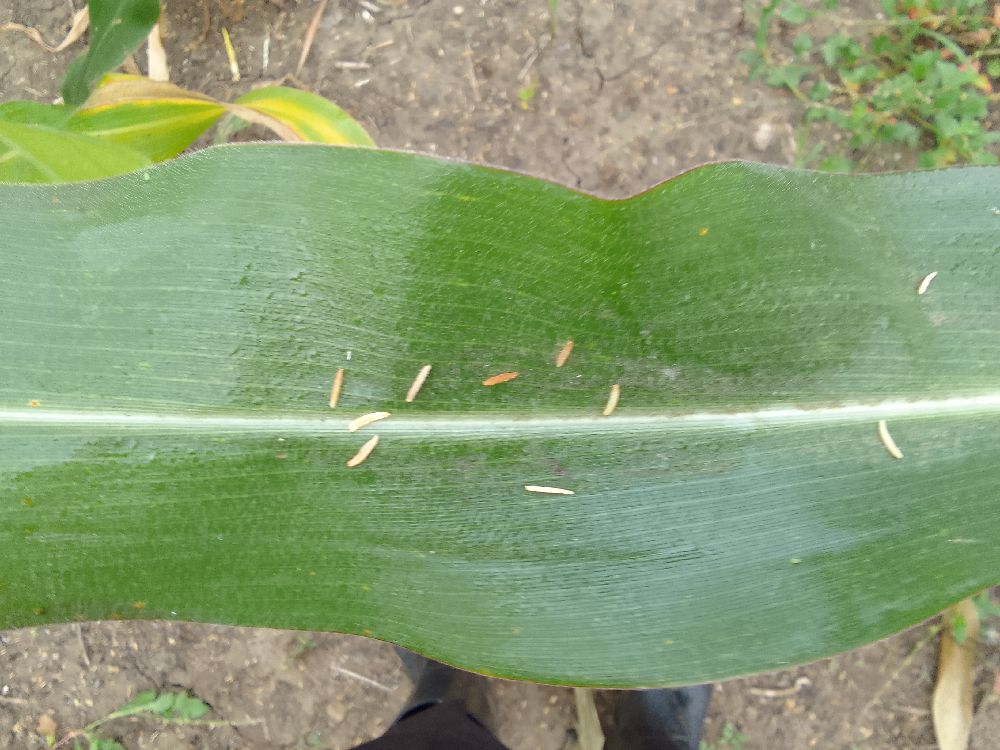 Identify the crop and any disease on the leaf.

maize, healthy
